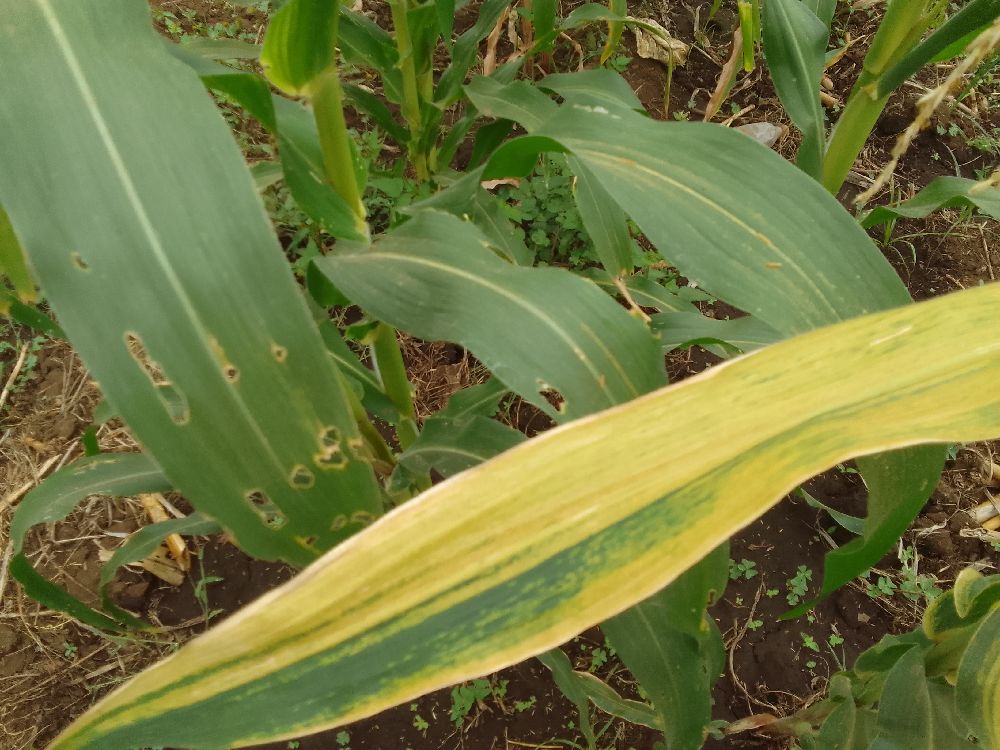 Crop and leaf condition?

maize, maize lethal necrosis
